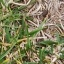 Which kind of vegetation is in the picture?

grass
